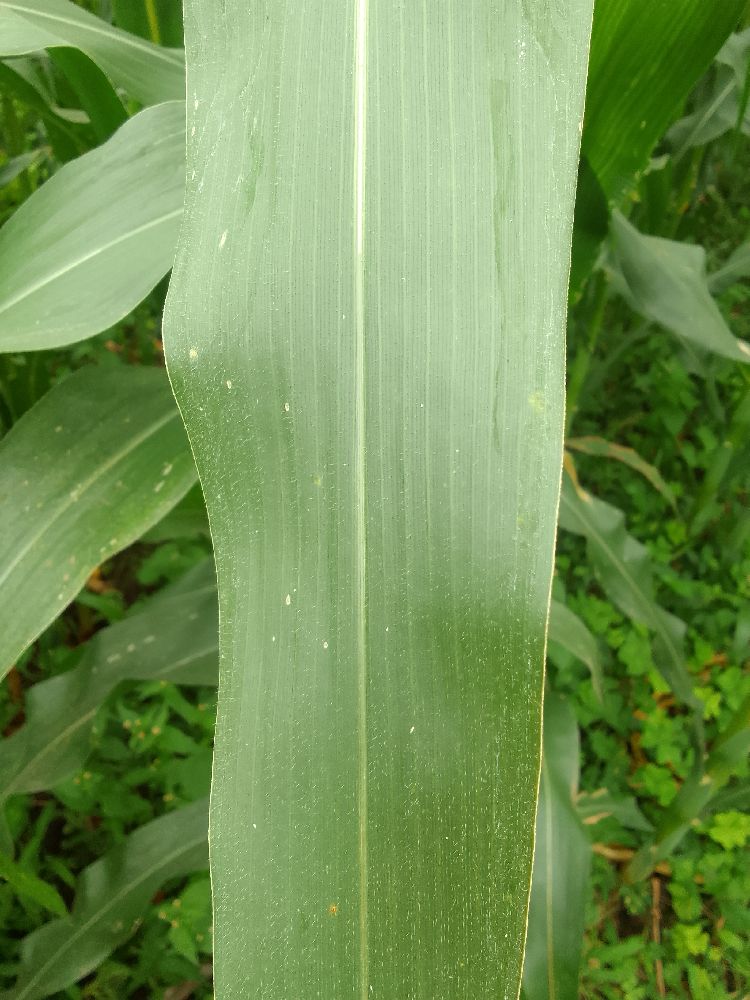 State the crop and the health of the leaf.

maize, healthy
